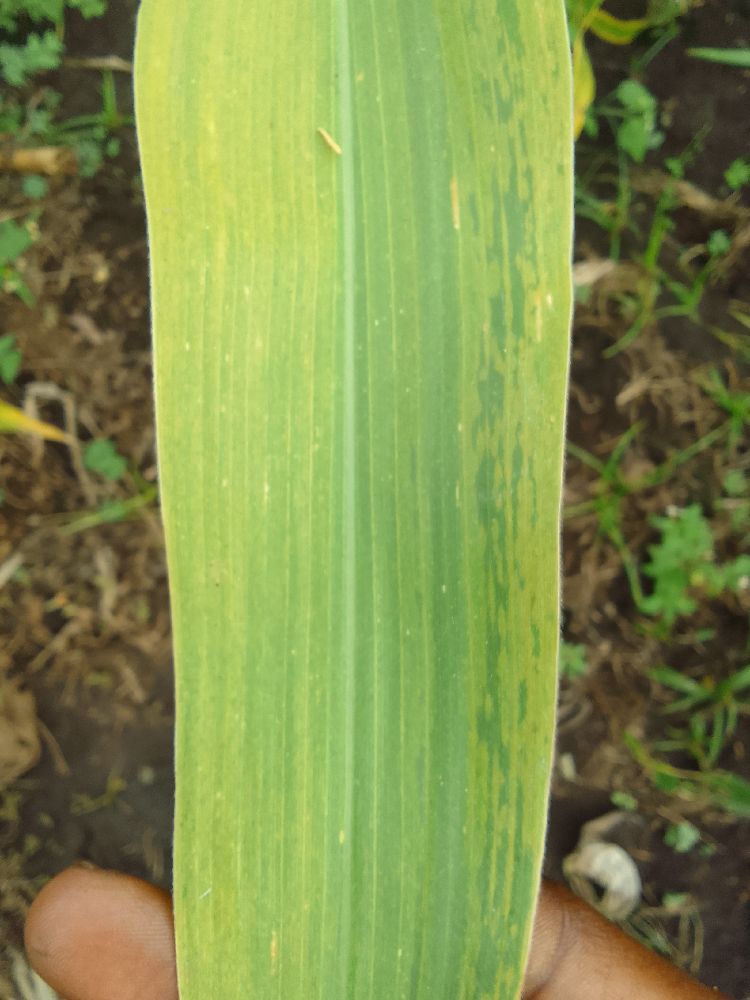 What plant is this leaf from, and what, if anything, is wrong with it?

maize, maize lethal necrosis
